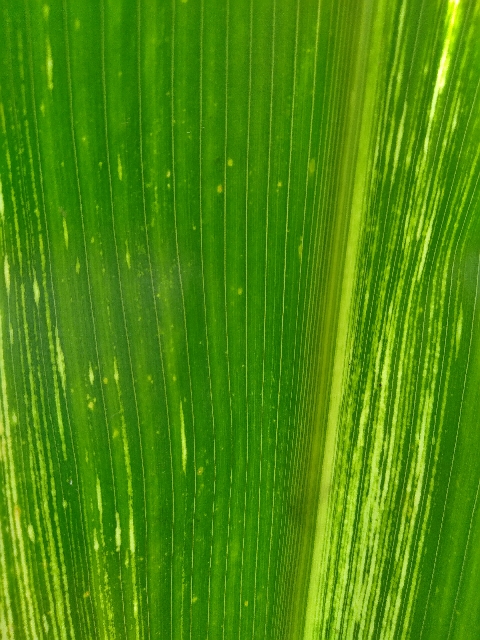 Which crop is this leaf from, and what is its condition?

maize, maize streak virus
